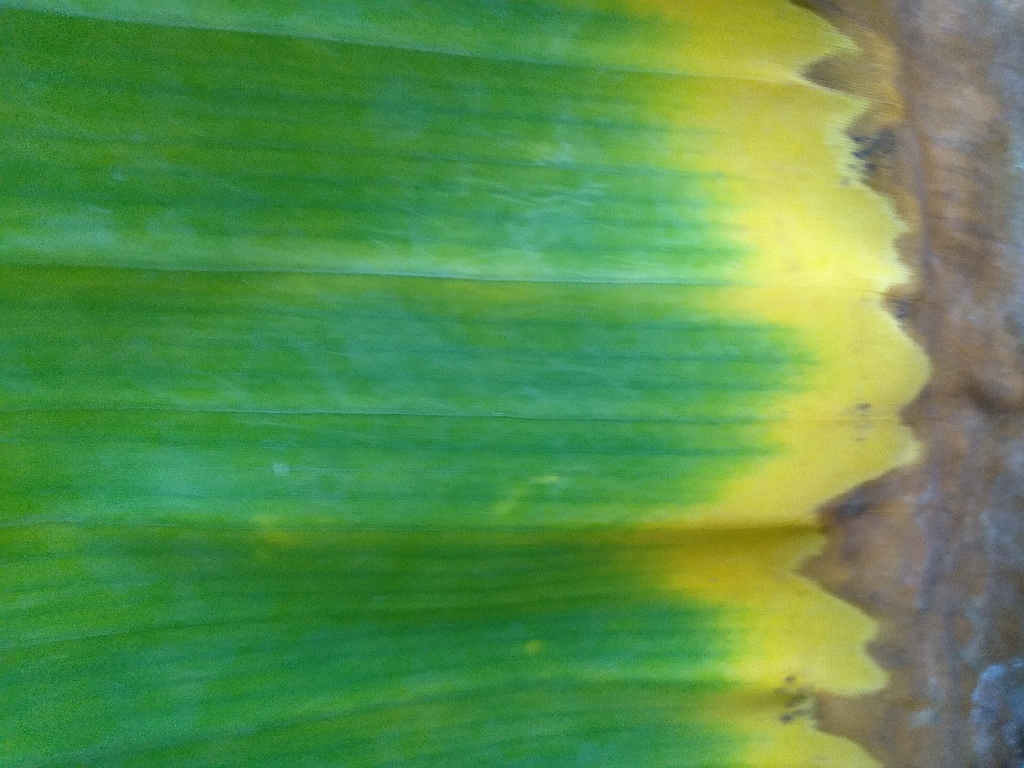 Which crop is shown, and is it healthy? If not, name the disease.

banana, fusarium wilt race 1
